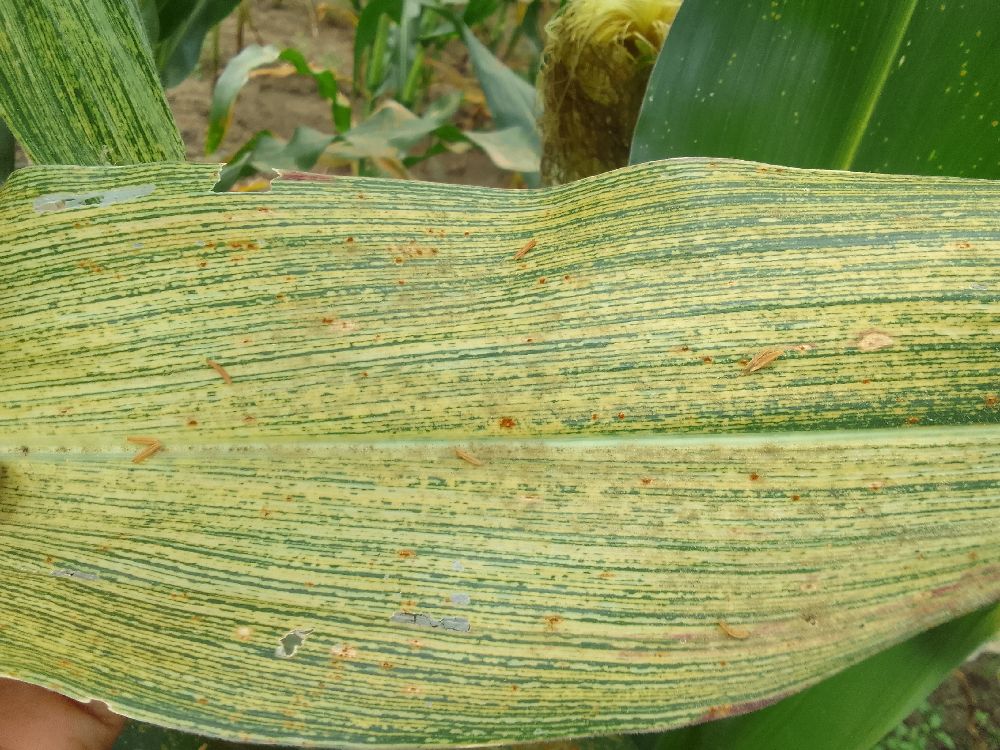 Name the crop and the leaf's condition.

maize, maize streak virus
